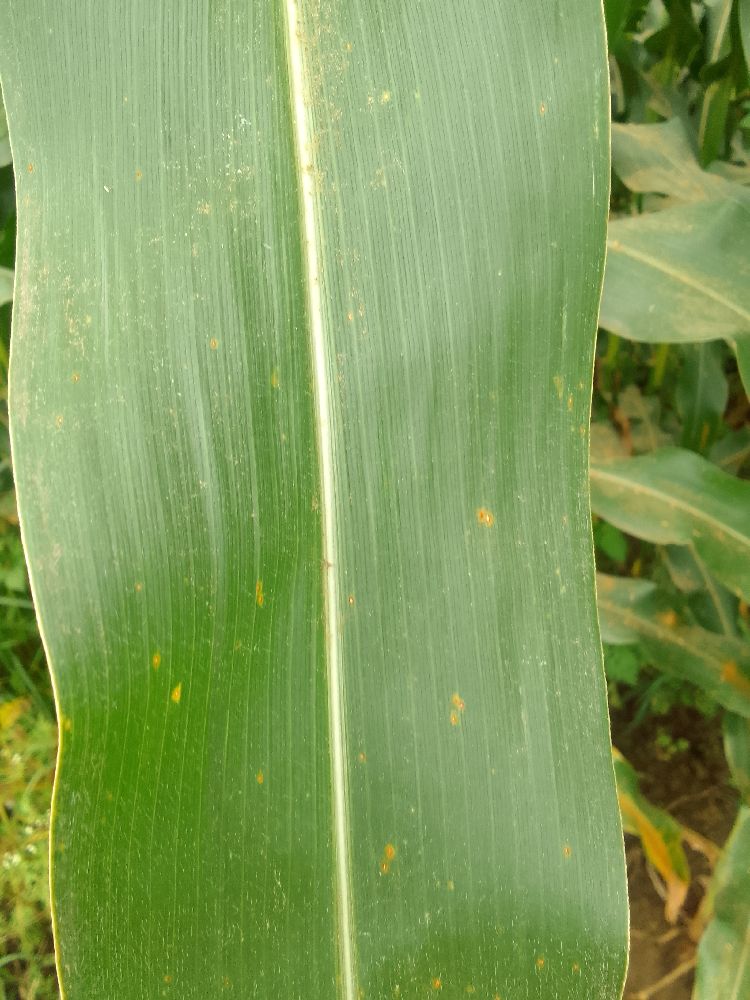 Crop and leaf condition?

maize, healthy
